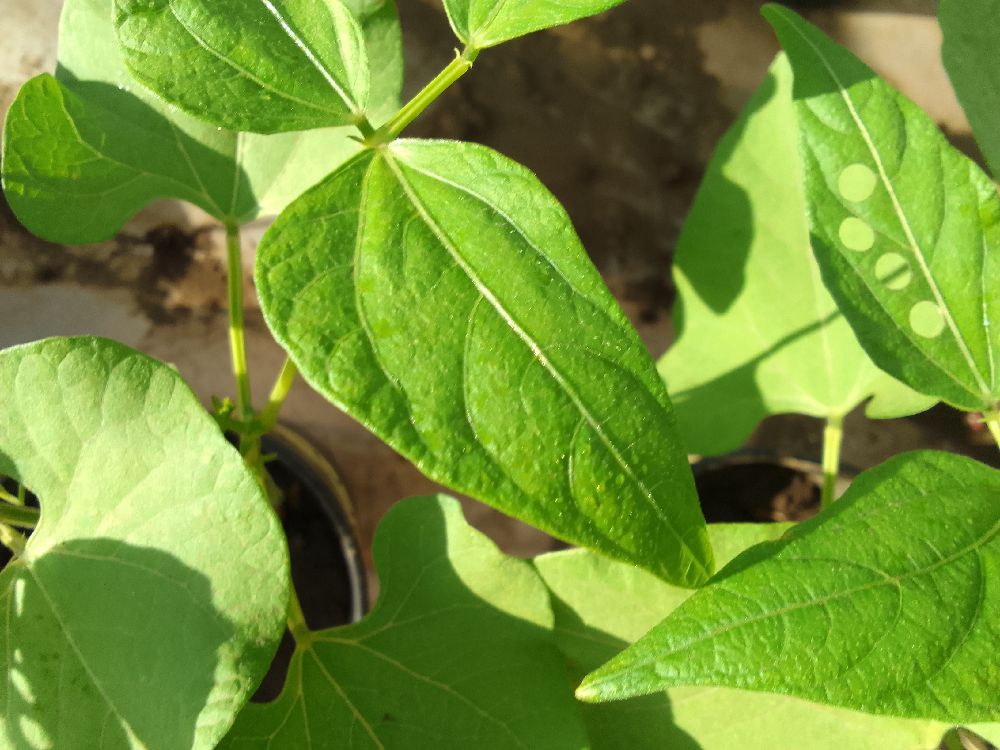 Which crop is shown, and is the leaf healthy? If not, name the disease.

common bean, healthy
